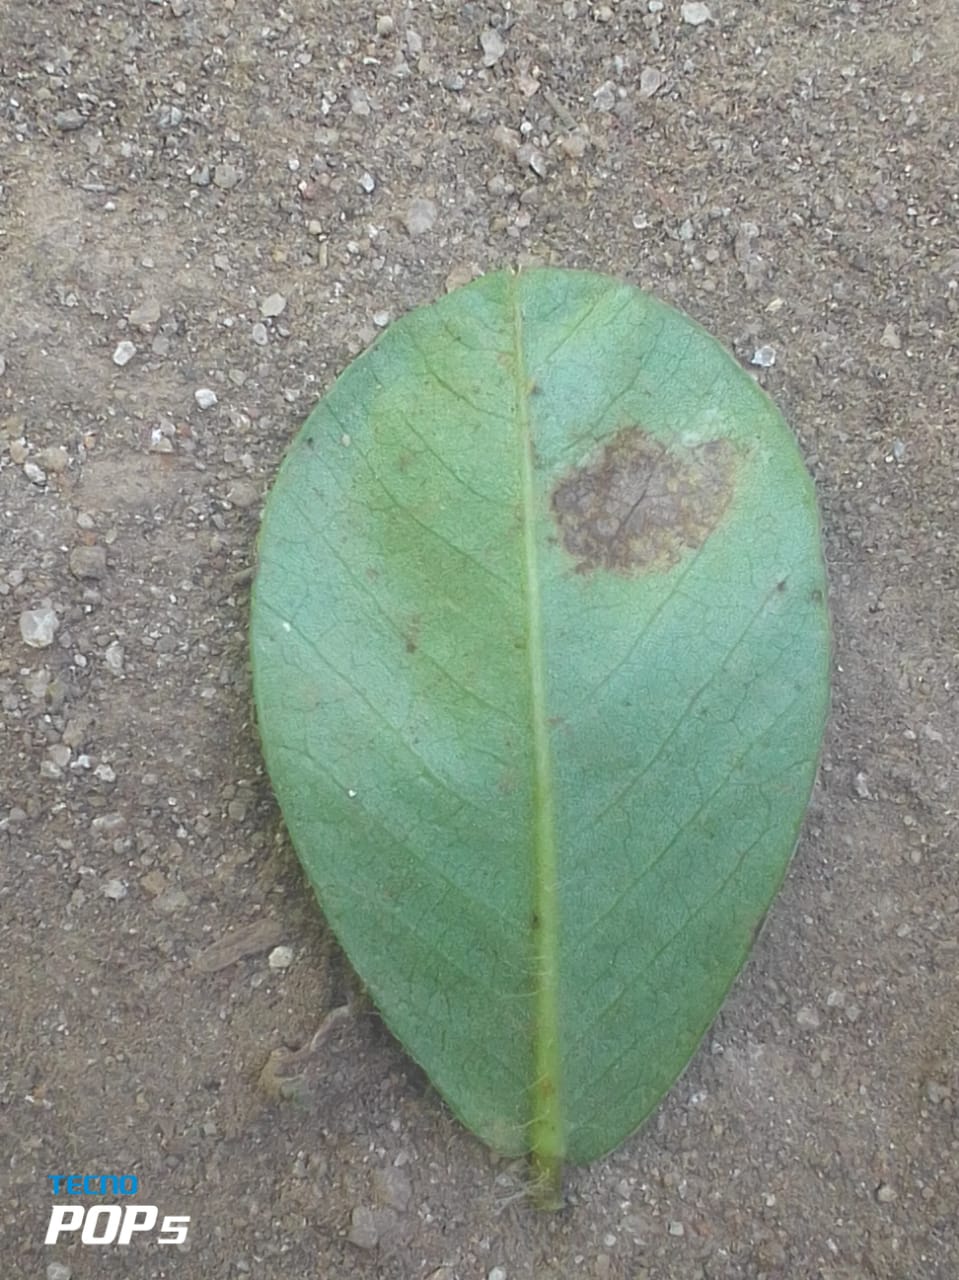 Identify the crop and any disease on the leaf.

peanut, phoma arachidicola
